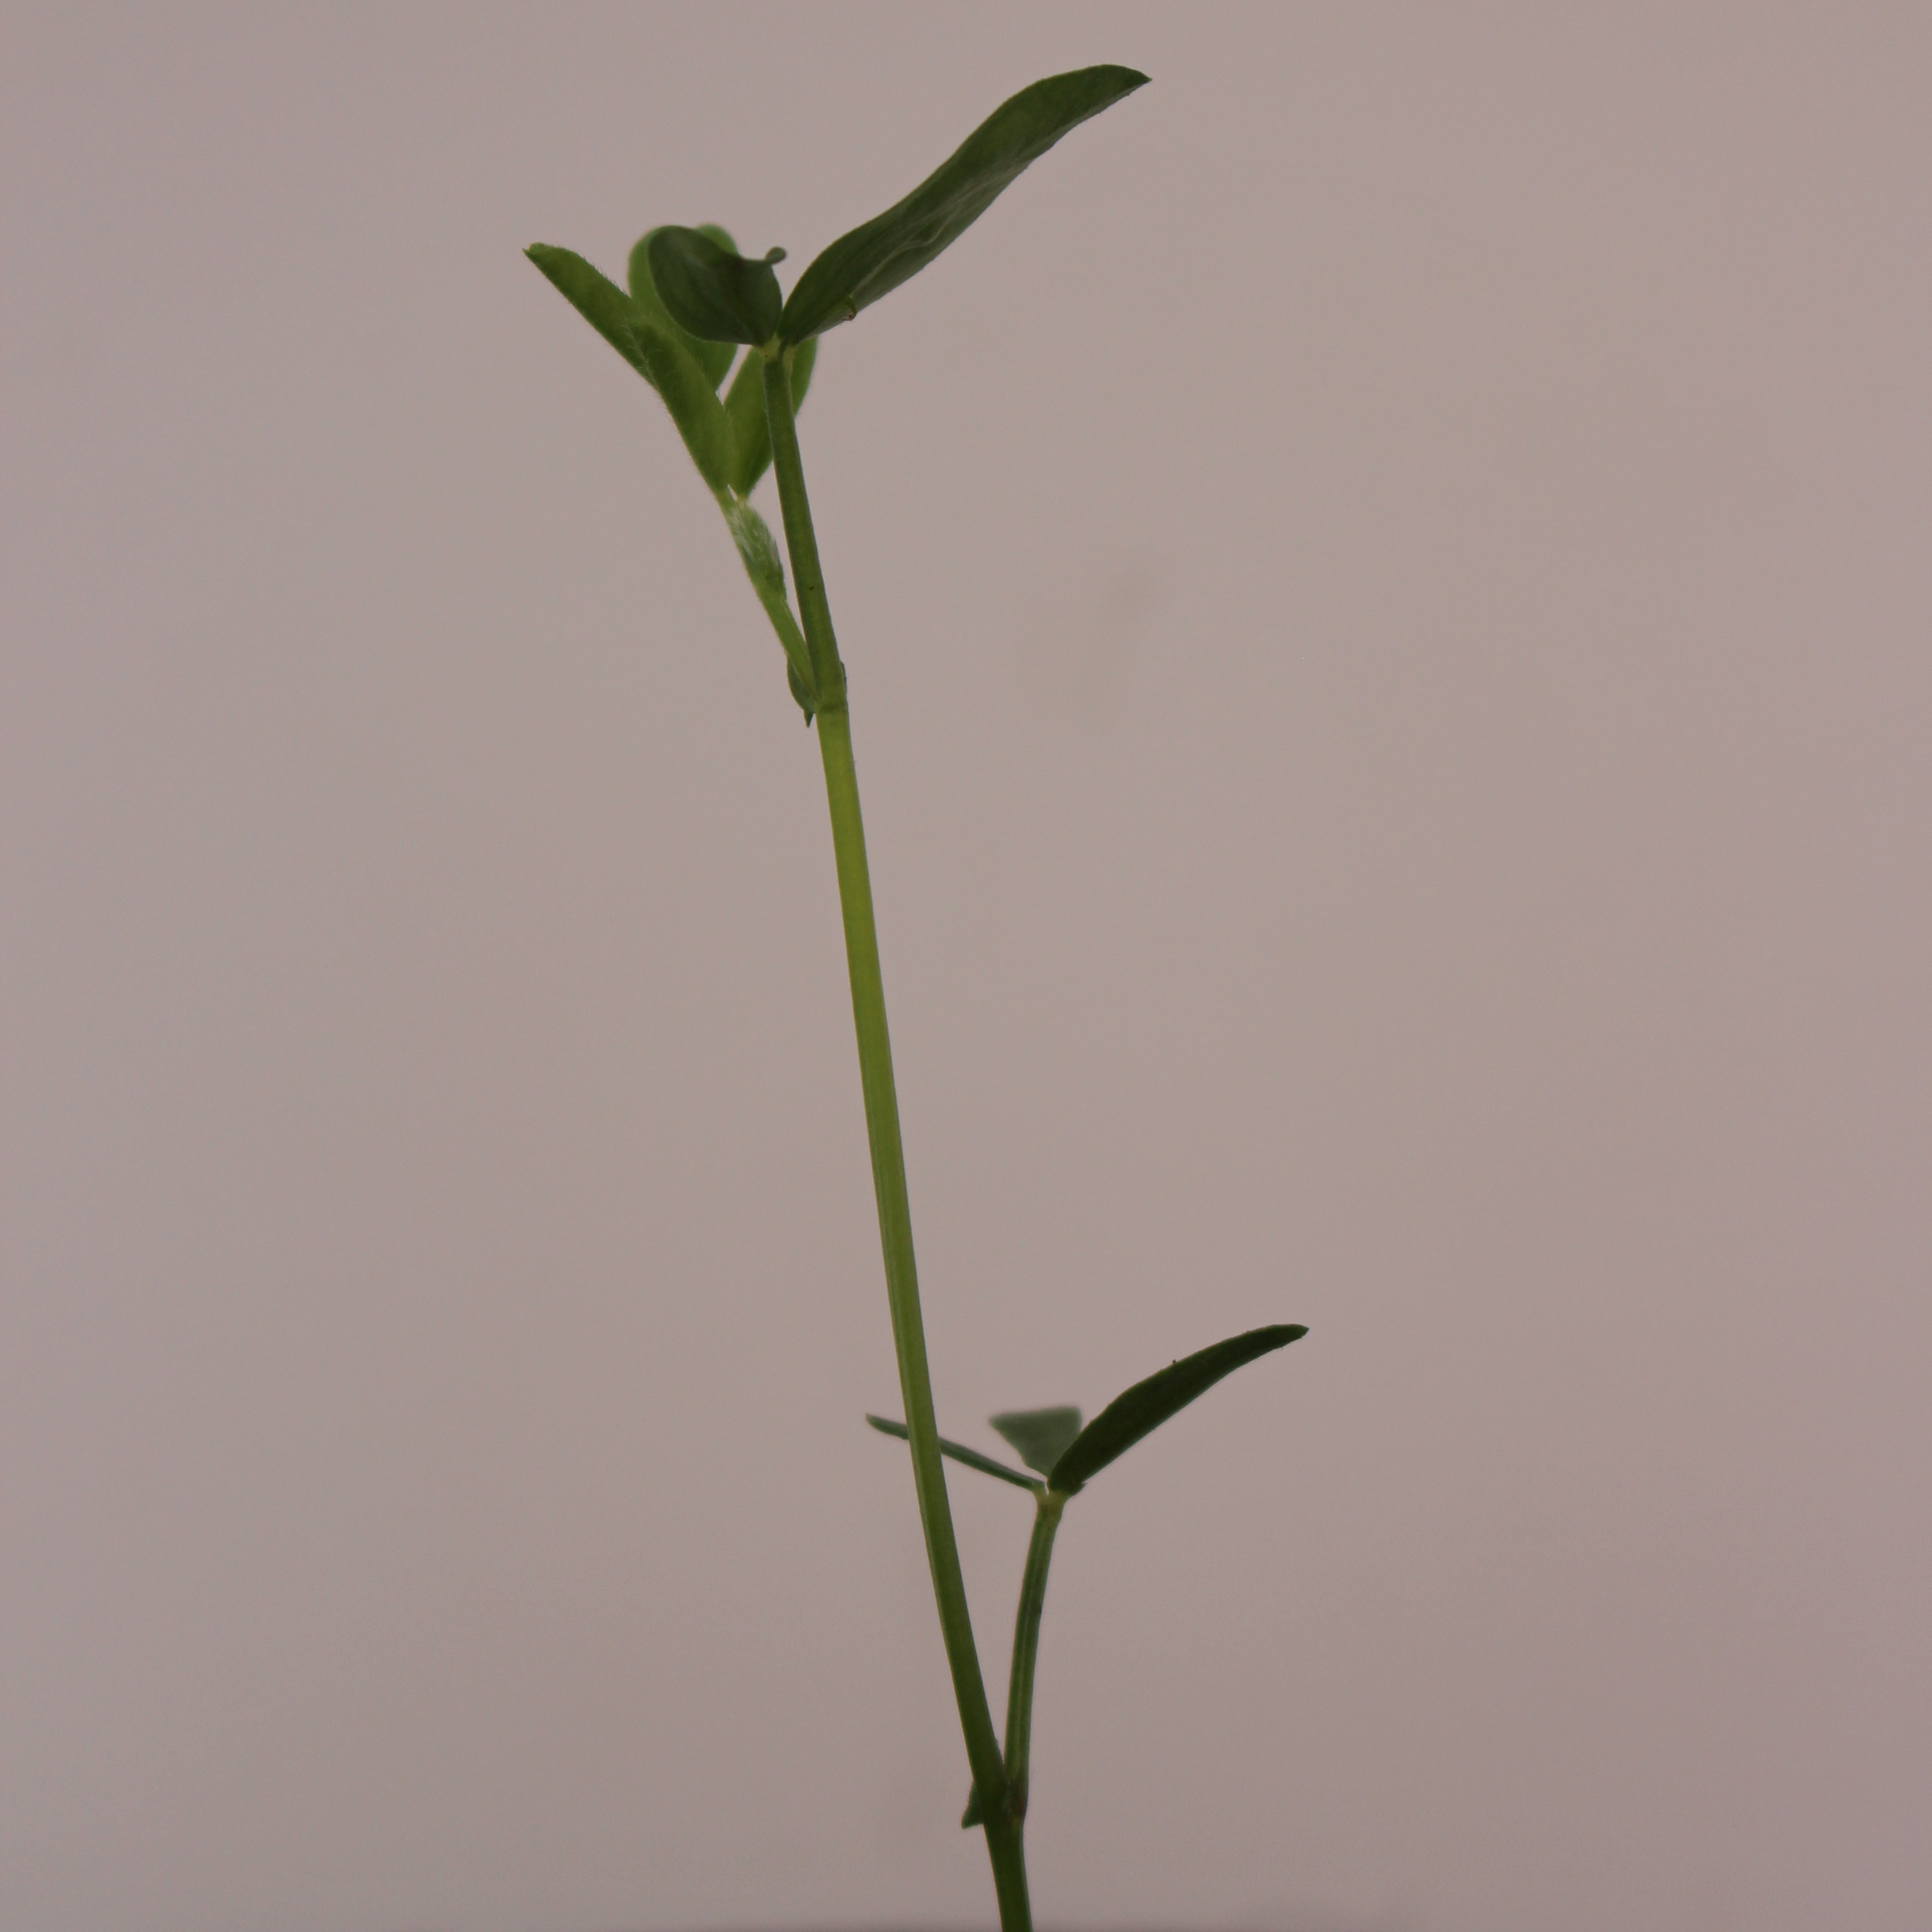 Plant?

Vicia sativa
